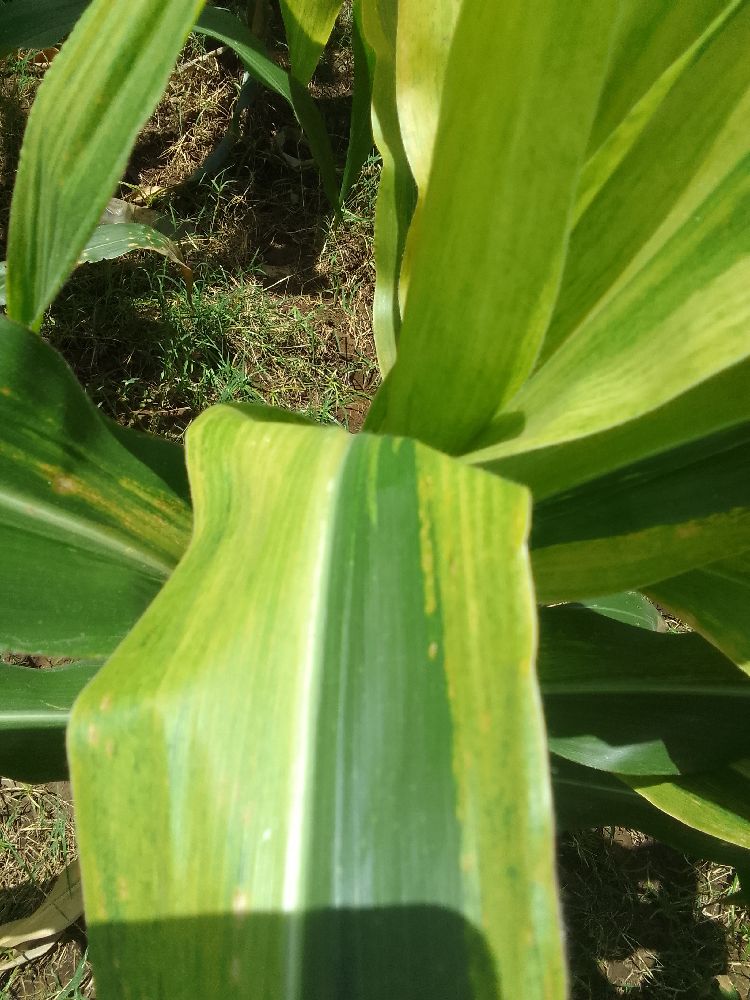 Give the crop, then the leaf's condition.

maize, maize lethal necrosis
